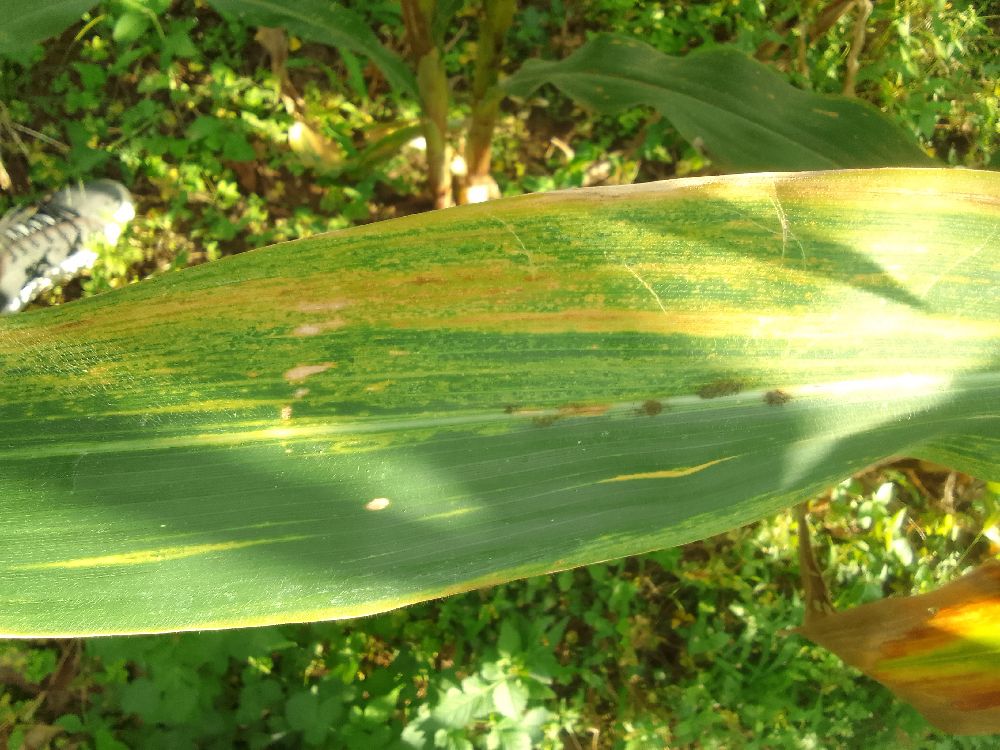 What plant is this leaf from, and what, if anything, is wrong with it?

maize, maize lethal necrosis
